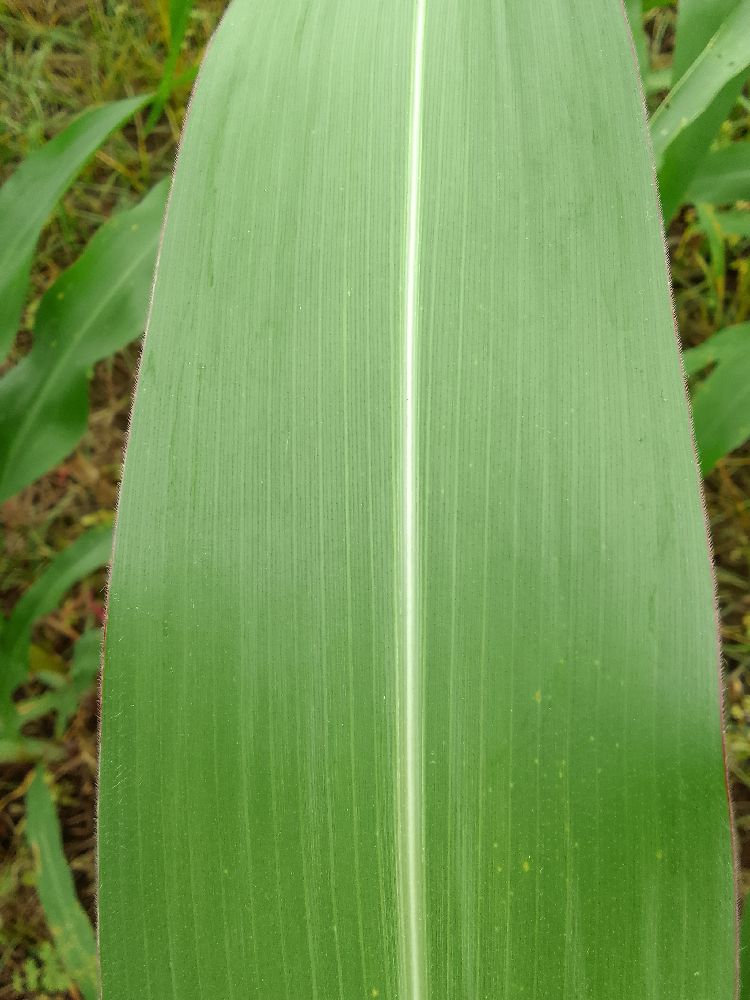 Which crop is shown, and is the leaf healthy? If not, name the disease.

maize, healthy
